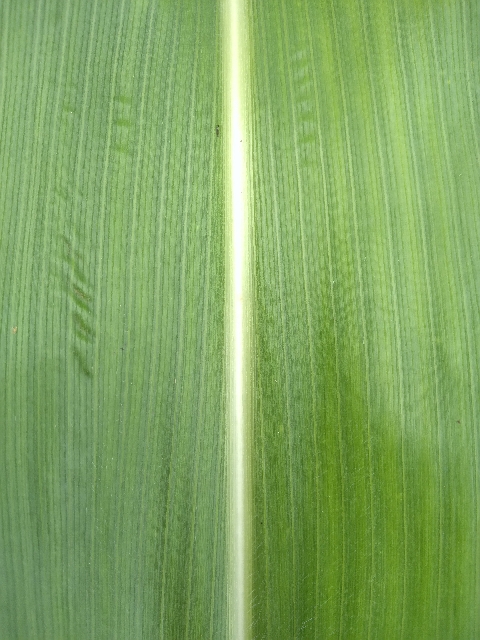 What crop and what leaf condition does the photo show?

maize, healthy
